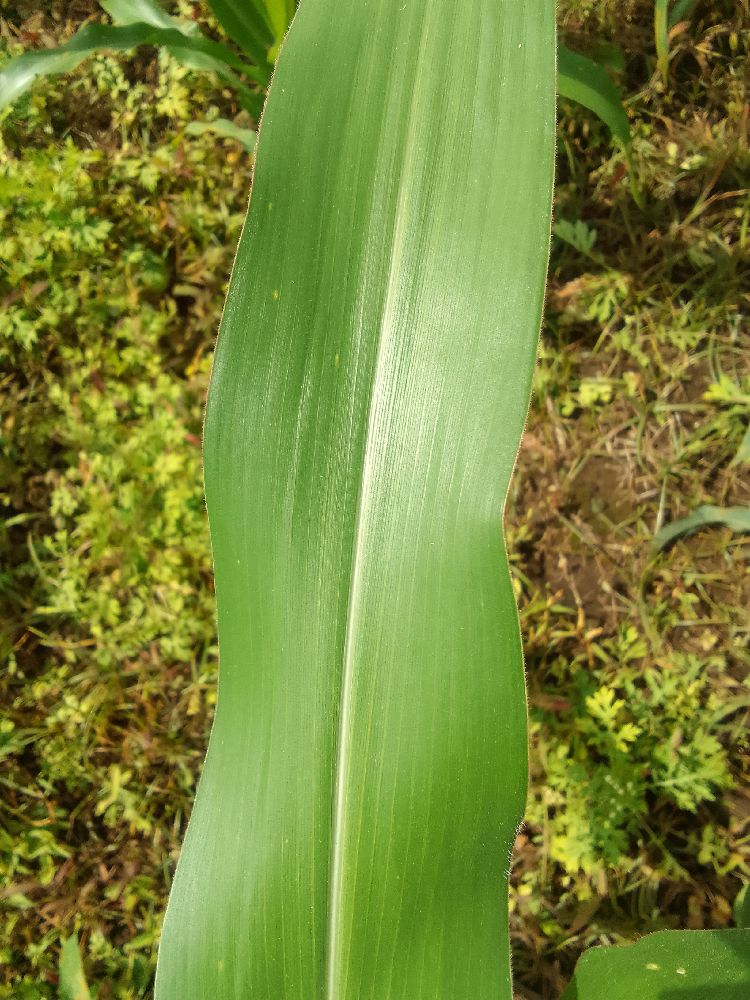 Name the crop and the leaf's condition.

maize, healthy
